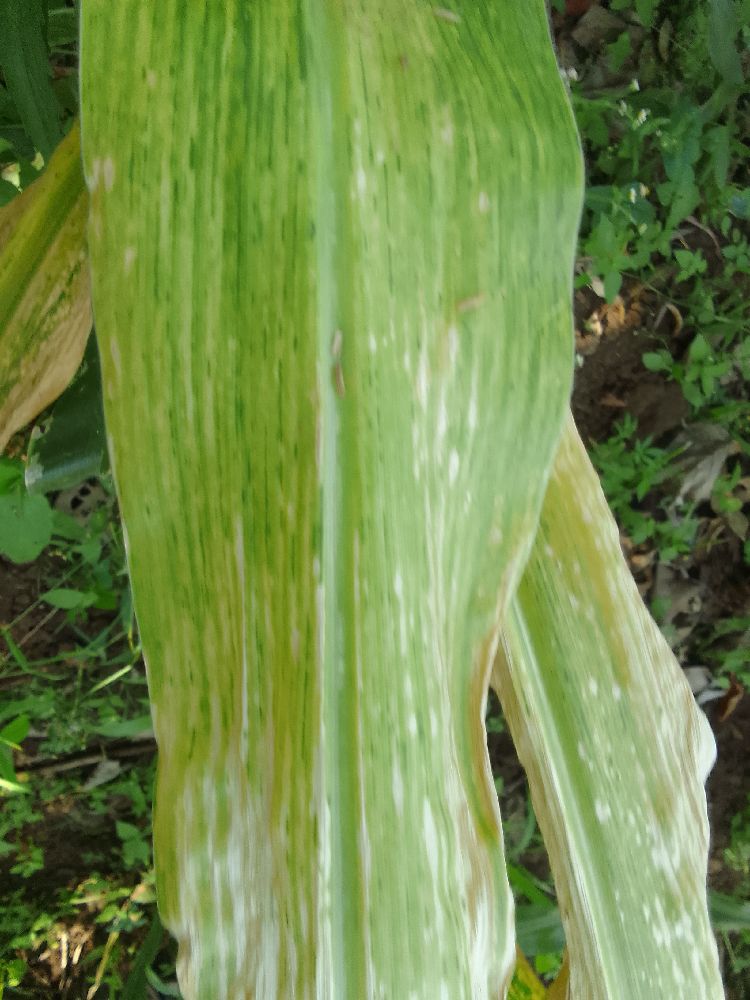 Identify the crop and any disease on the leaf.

maize, maize lethal necrosis
